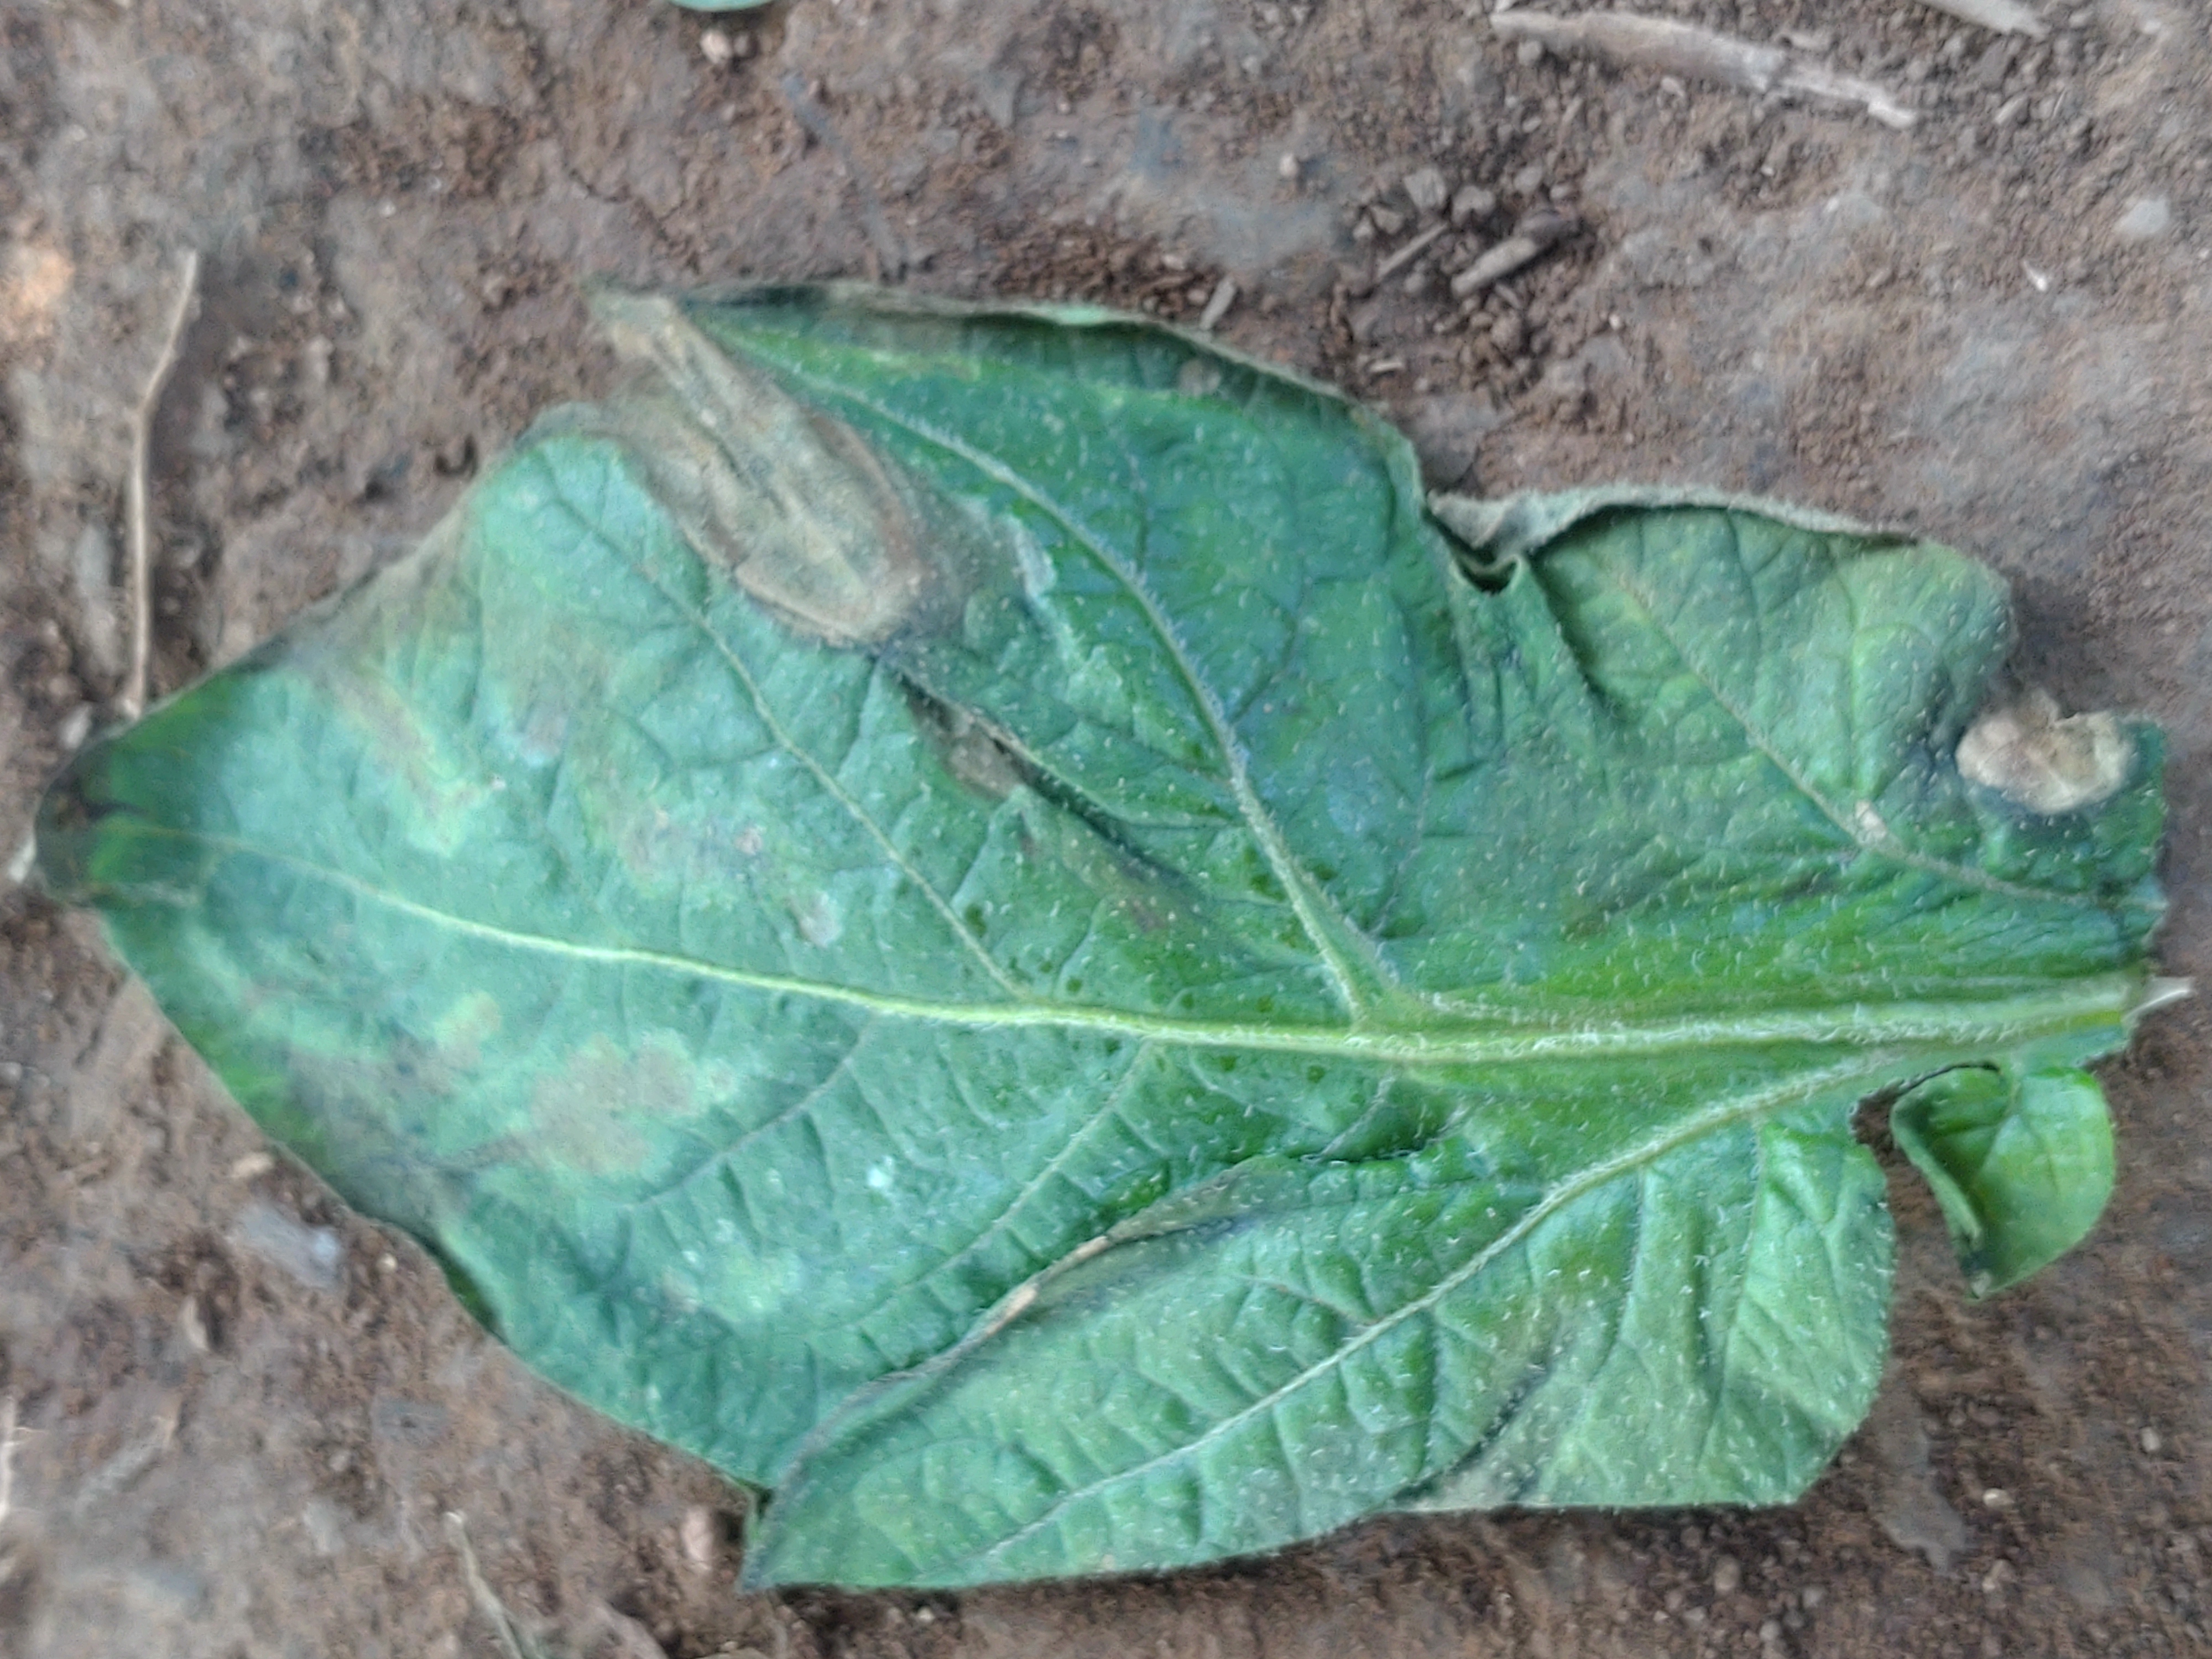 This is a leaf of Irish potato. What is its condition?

early blight
